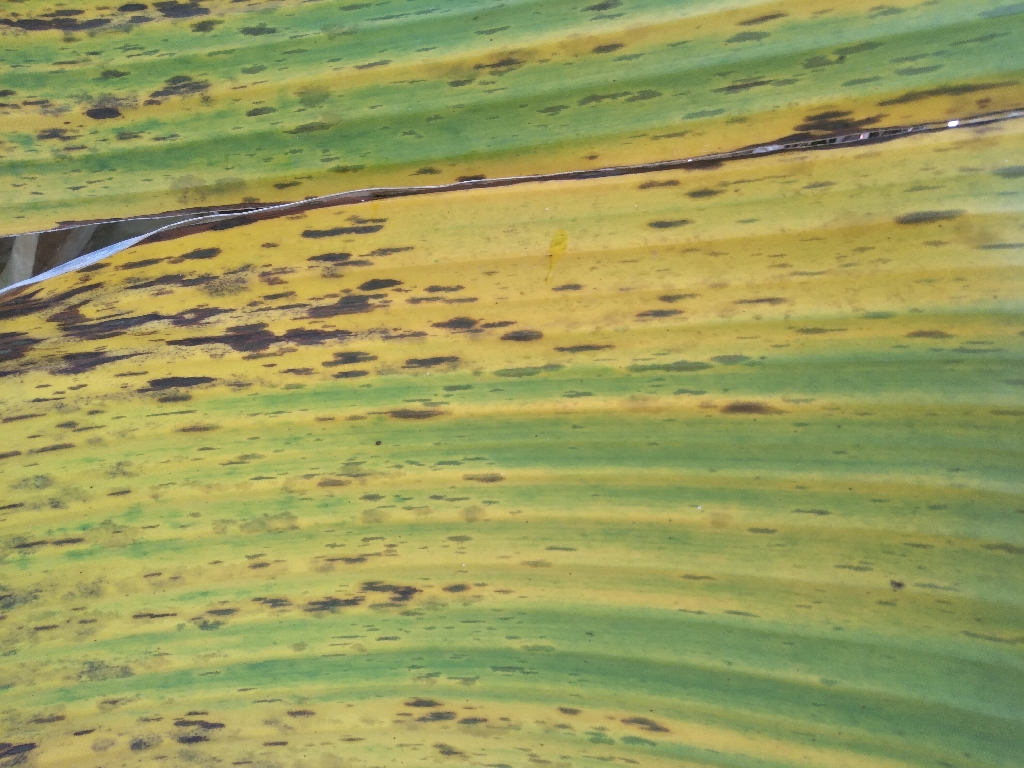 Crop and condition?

banana, black sigatoka
